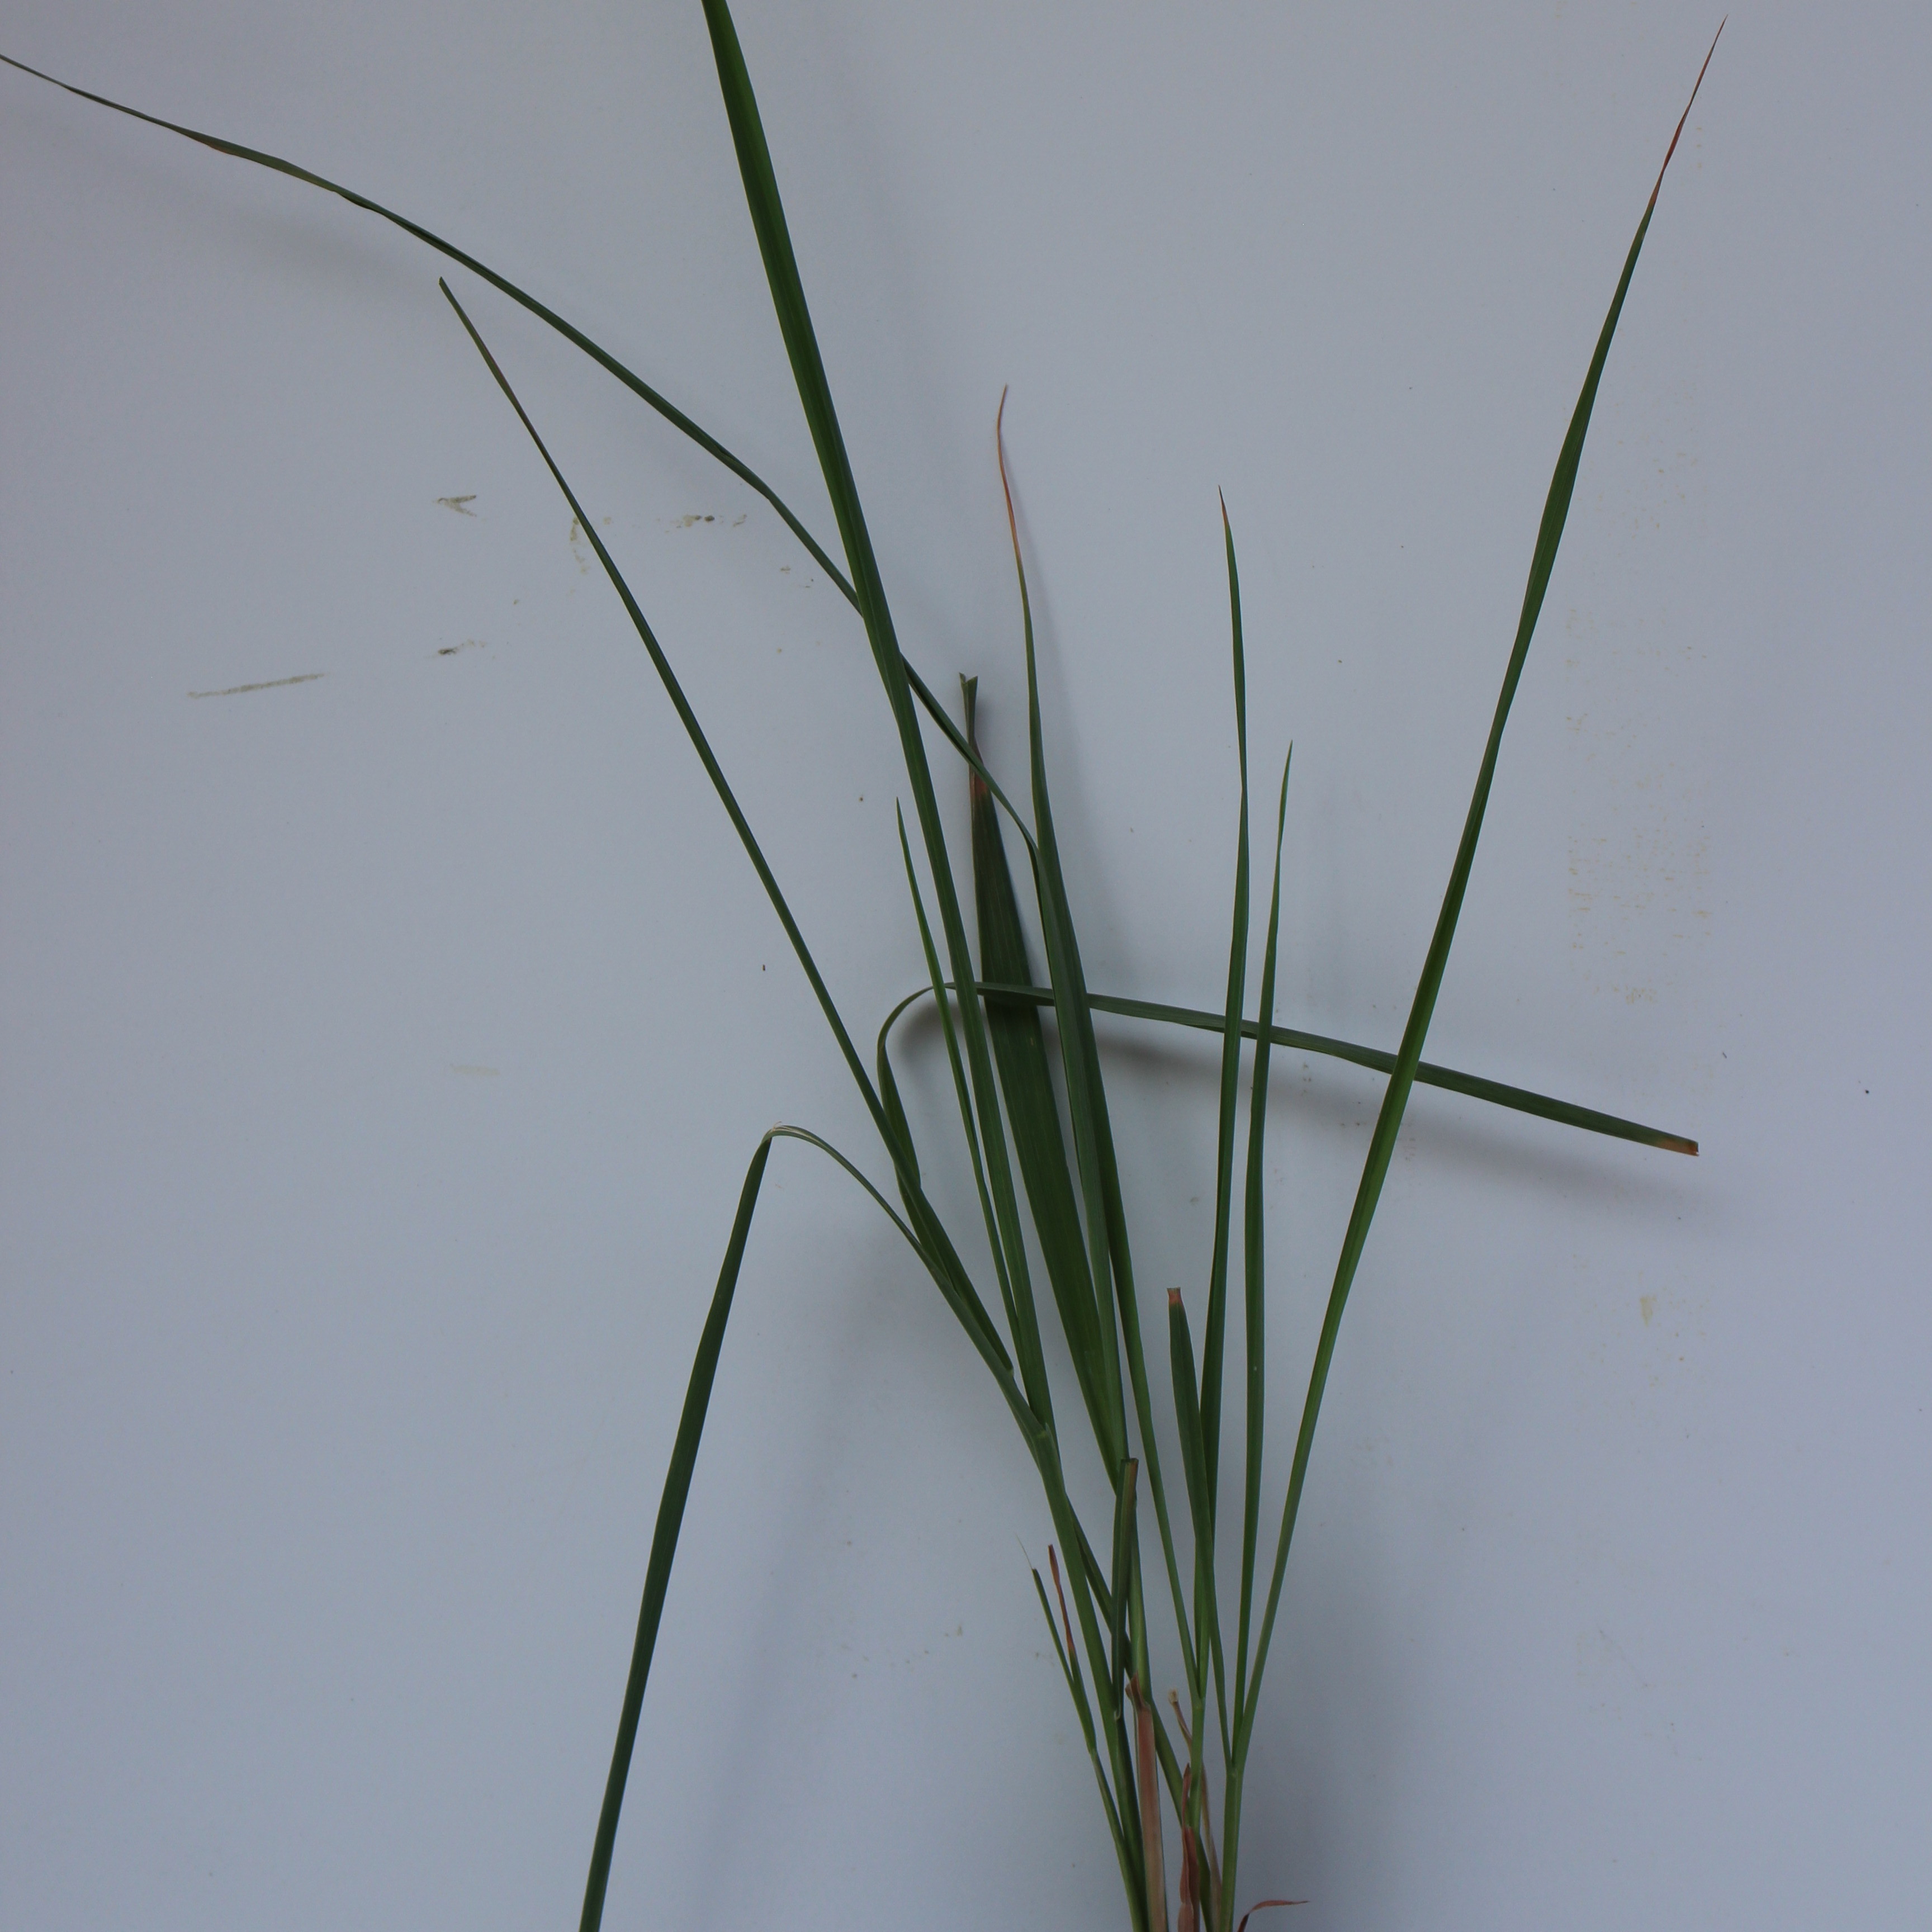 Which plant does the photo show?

Avena sterilis
